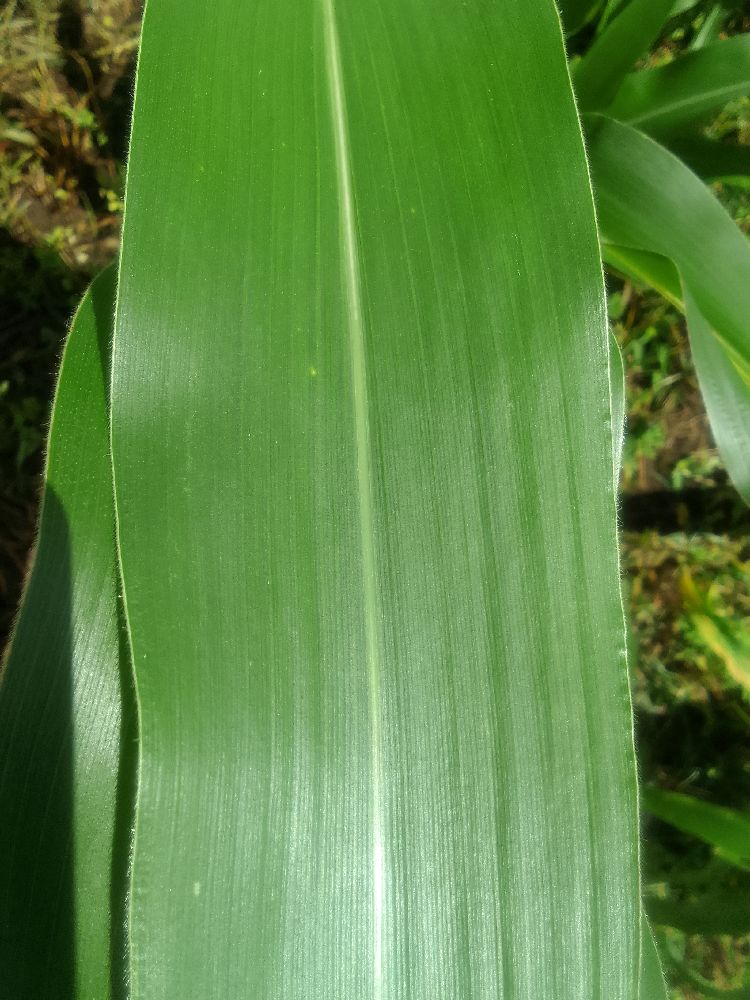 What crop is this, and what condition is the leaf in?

maize, healthy
